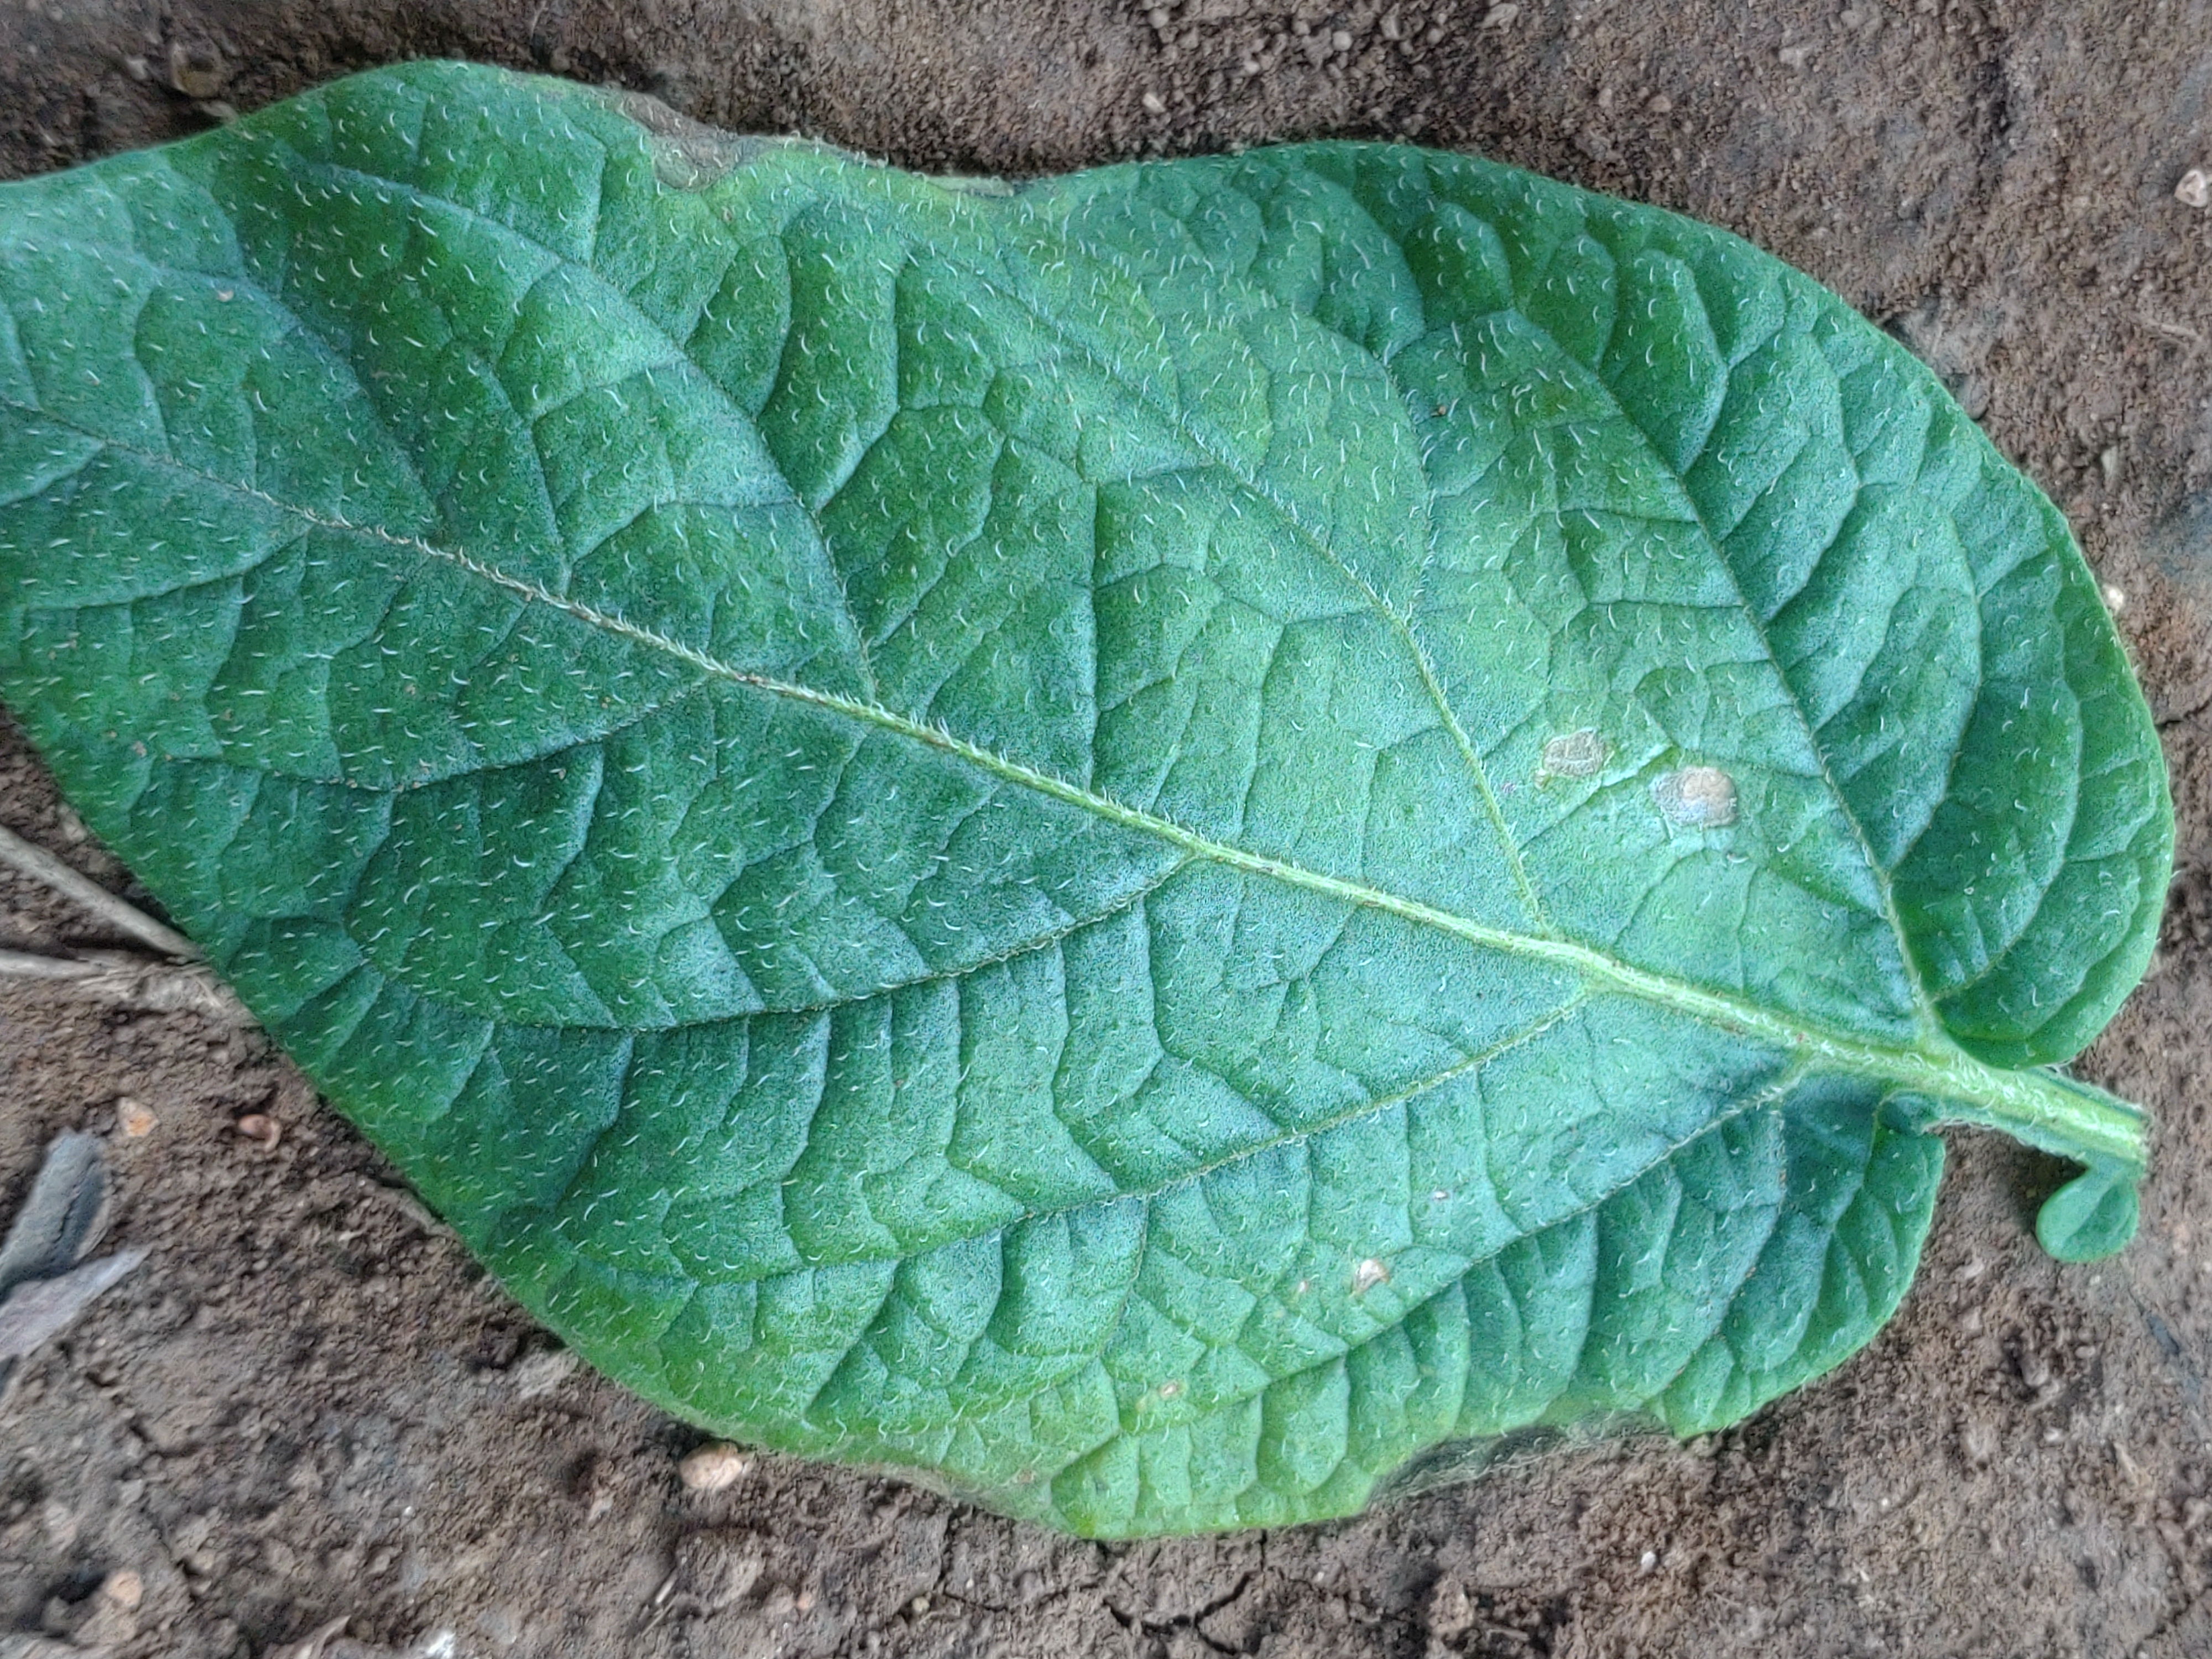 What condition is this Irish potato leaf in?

early blight
